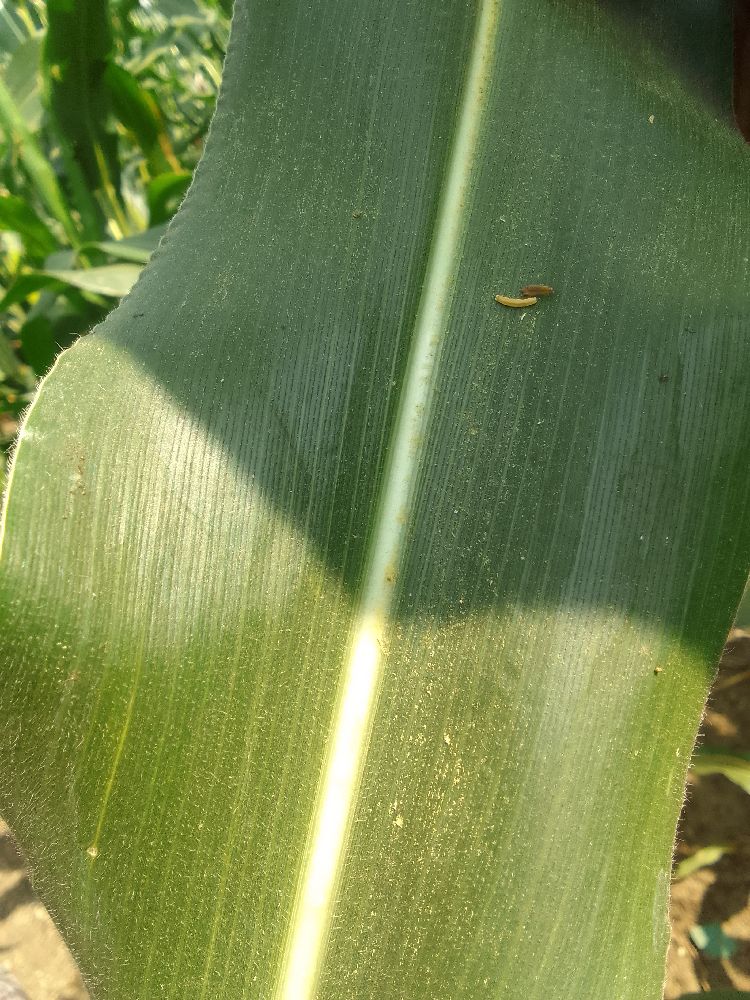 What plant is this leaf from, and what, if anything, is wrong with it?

maize, healthy
